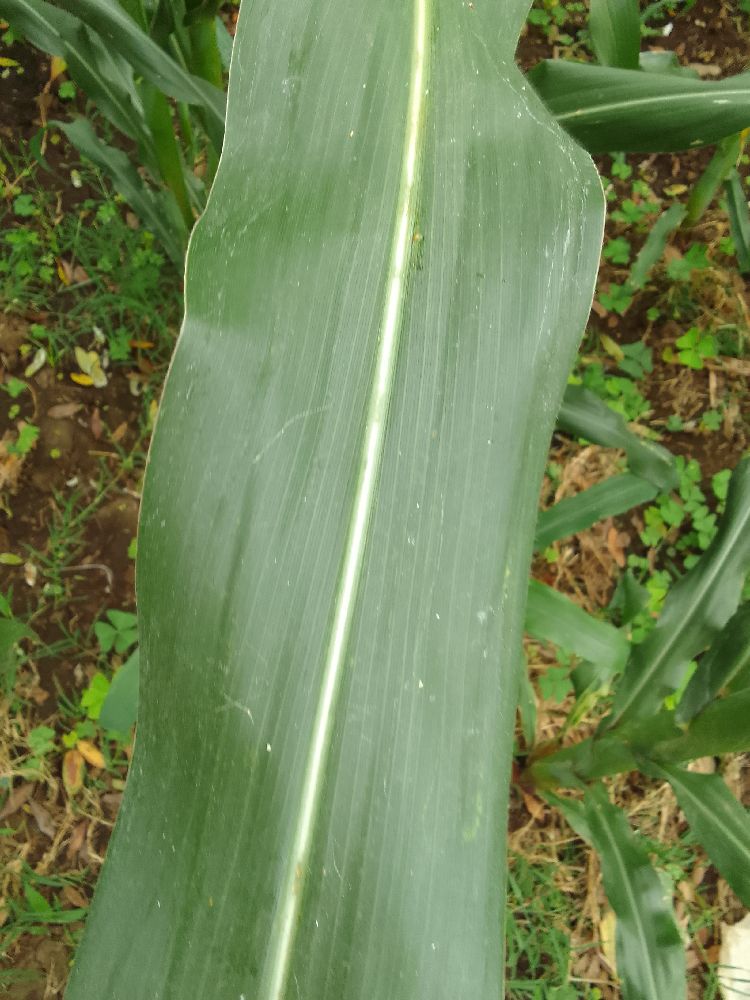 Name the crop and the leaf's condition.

maize, healthy
